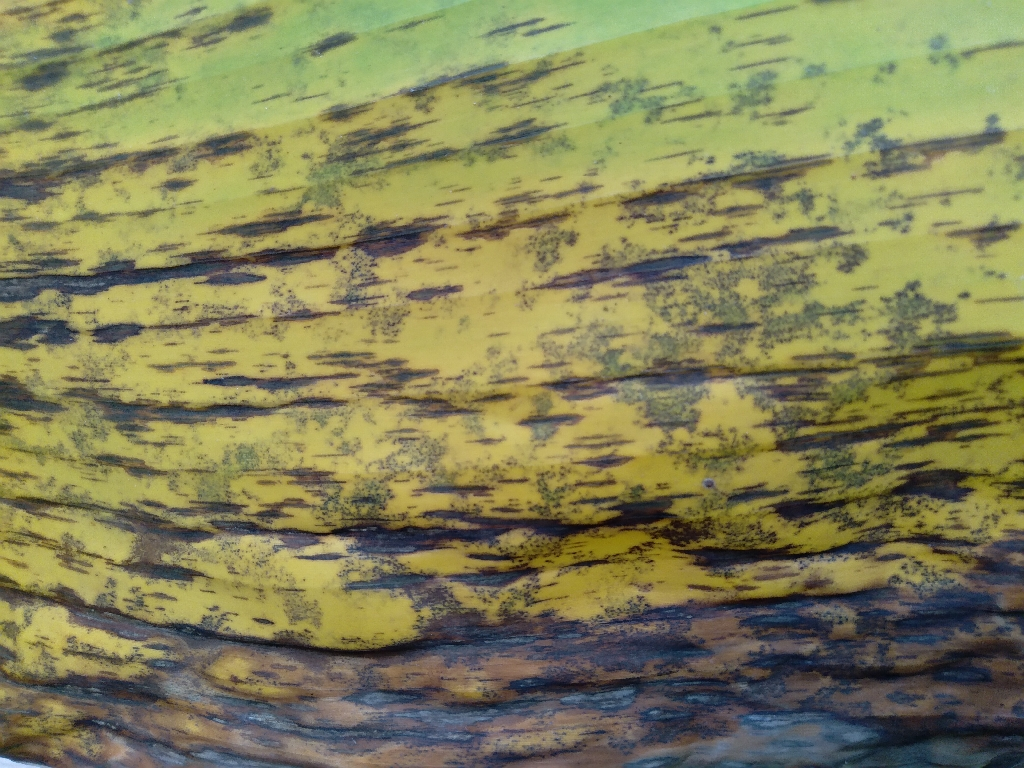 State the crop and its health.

banana, black sigatoka
